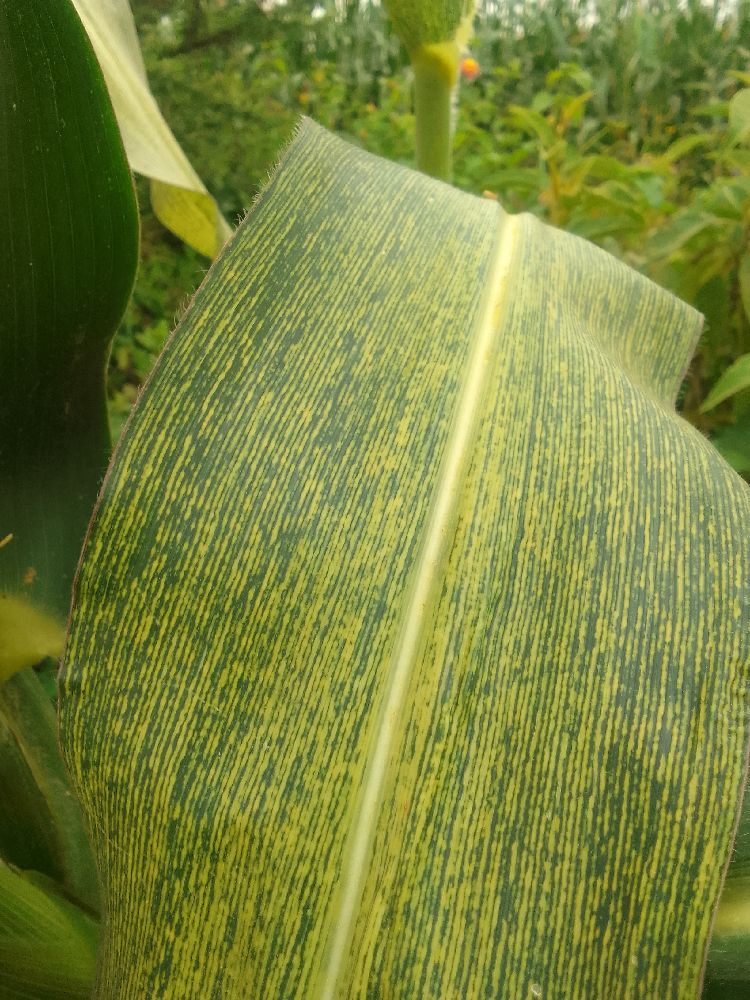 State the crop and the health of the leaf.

maize, maize streak virus
